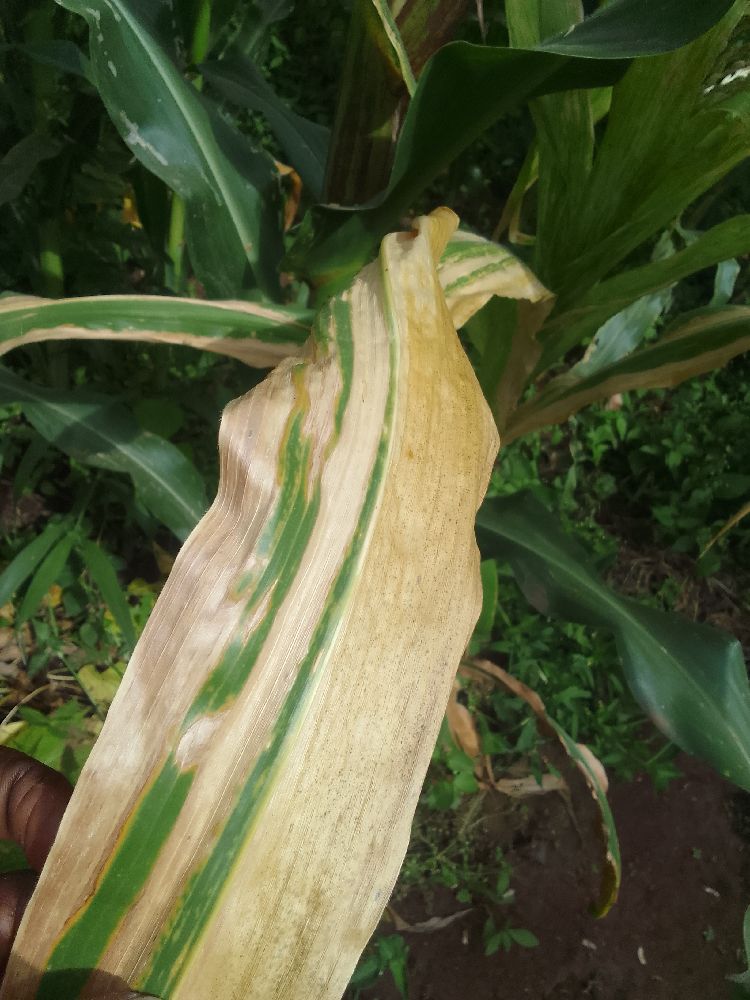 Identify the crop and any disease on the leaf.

maize, maize lethal necrosis
